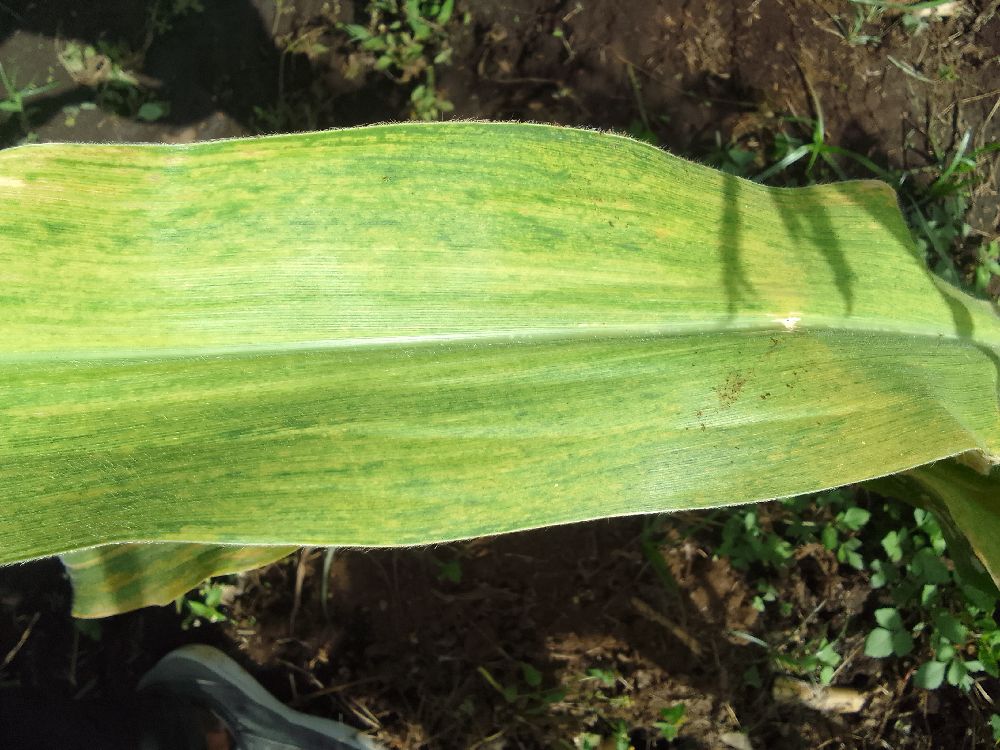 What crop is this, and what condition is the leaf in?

maize, maize lethal necrosis
